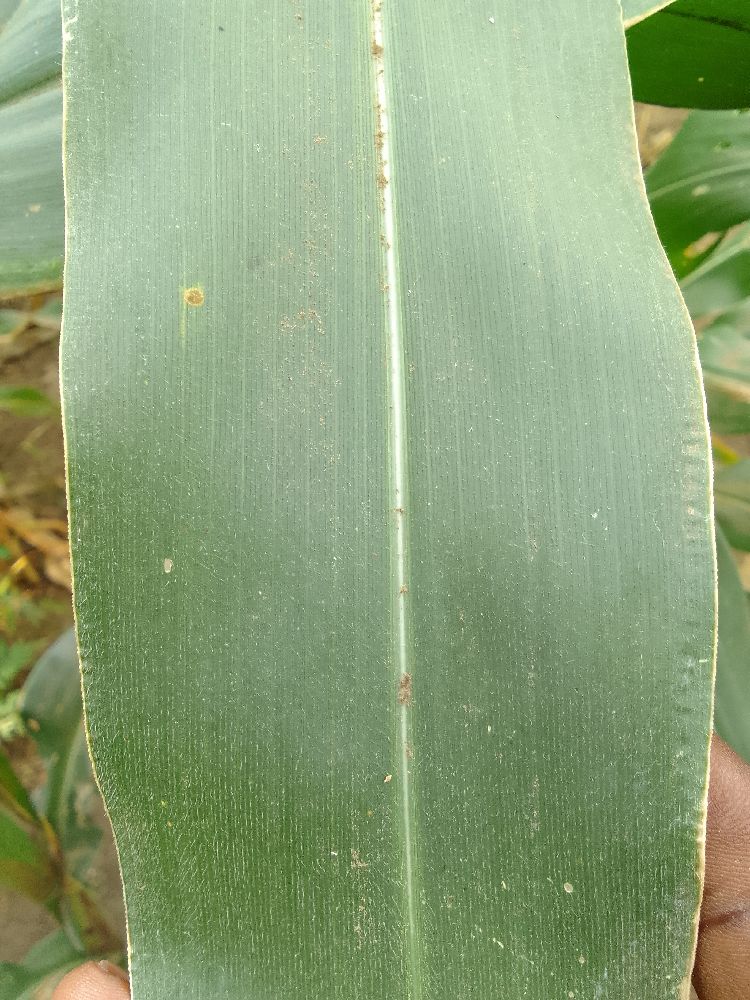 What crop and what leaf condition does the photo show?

maize, healthy
